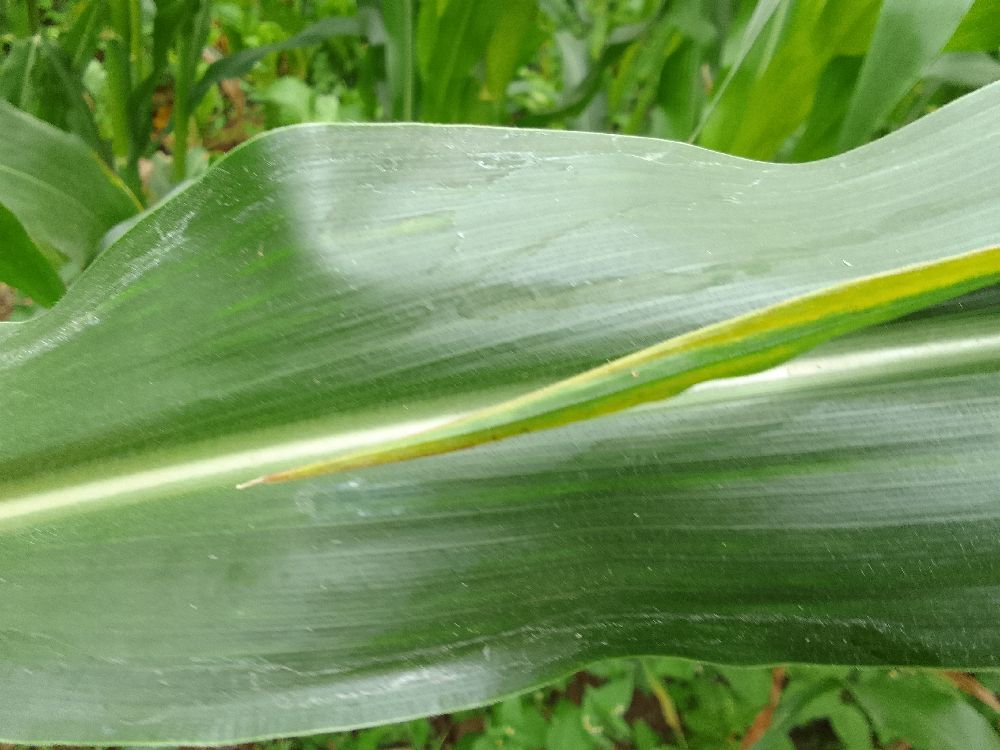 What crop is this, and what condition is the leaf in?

maize, healthy
